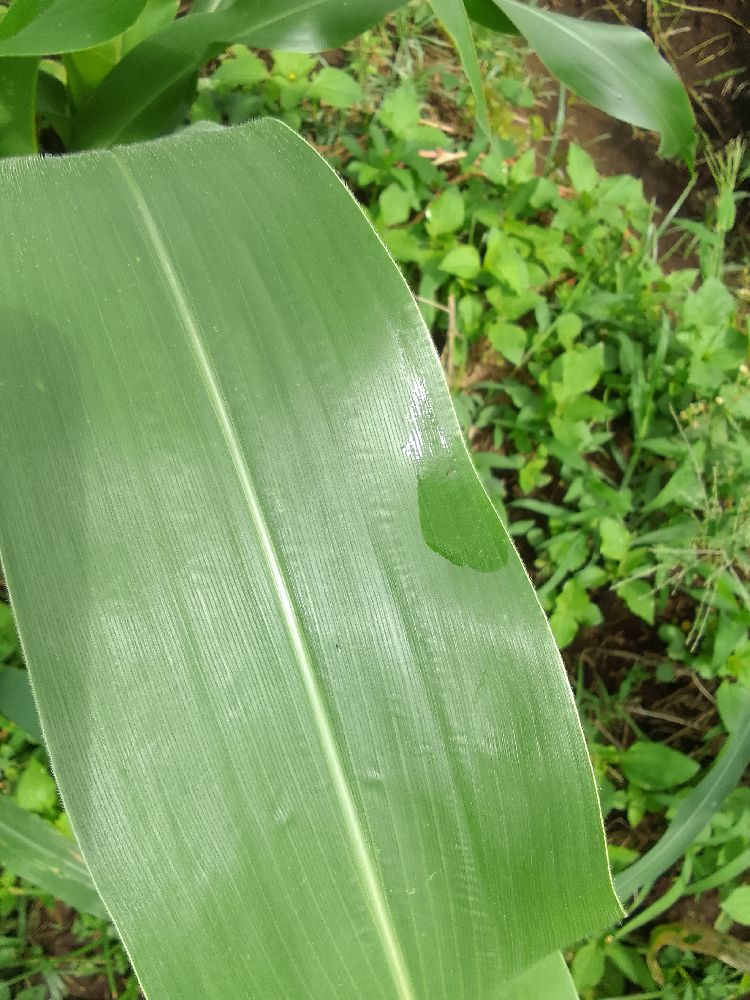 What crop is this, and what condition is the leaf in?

maize, healthy
